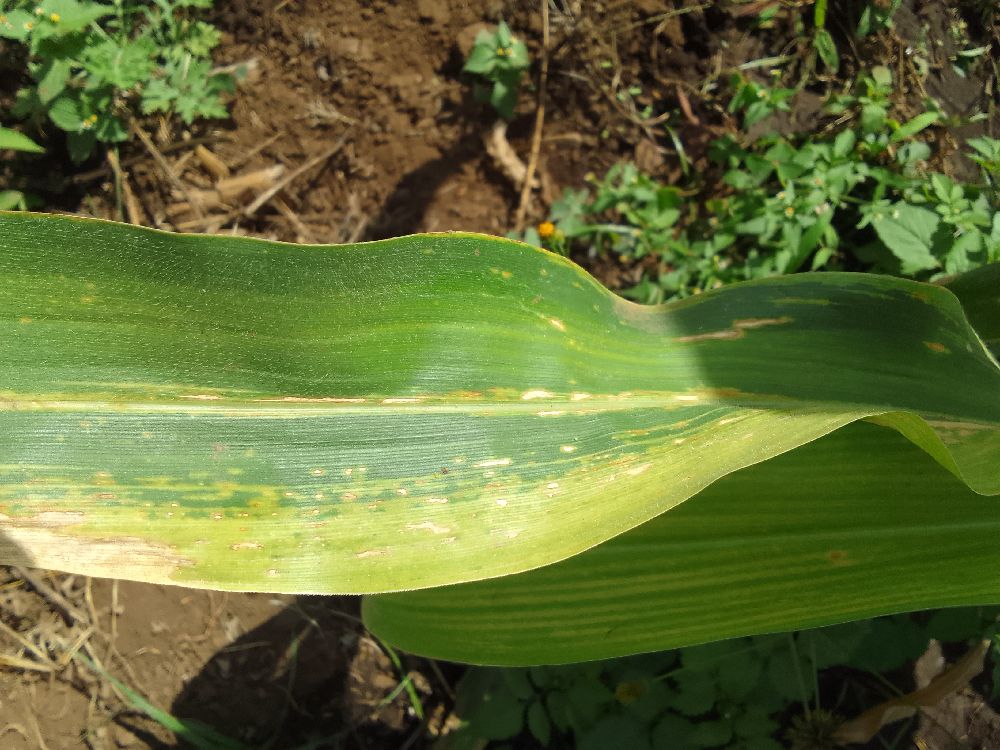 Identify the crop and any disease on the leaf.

maize, maize lethal necrosis
